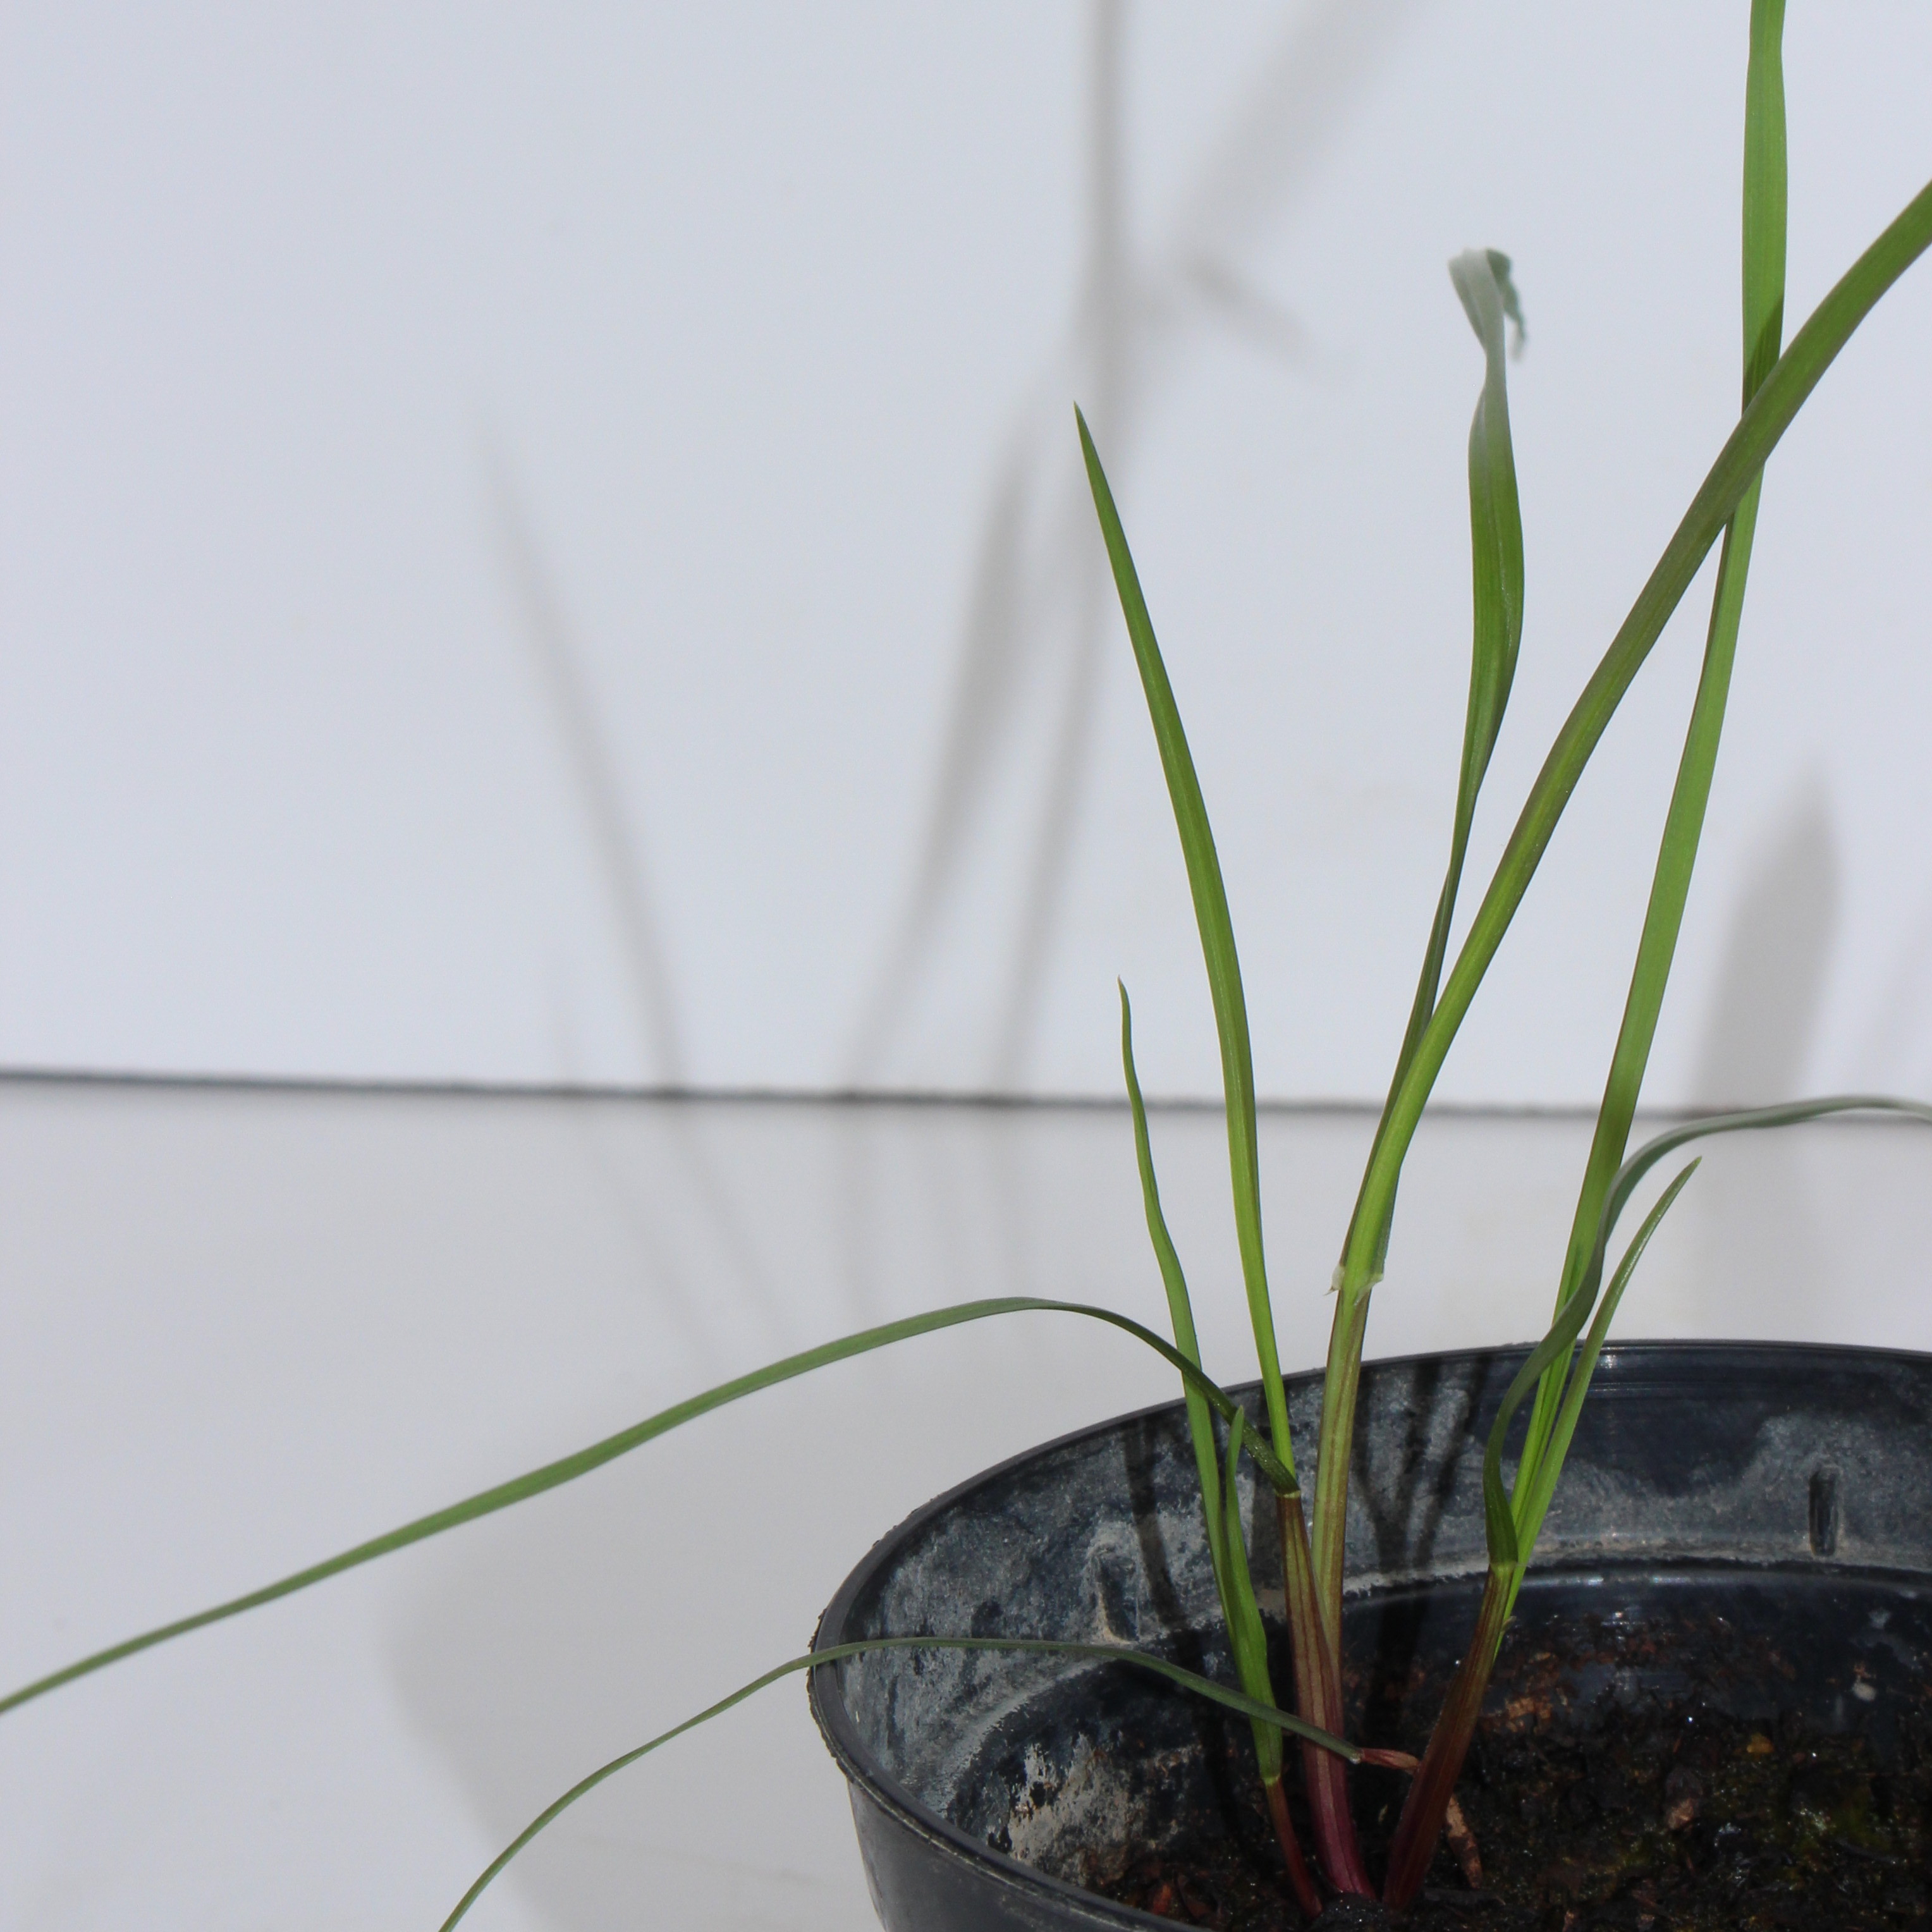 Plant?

Lolium multiflorum
